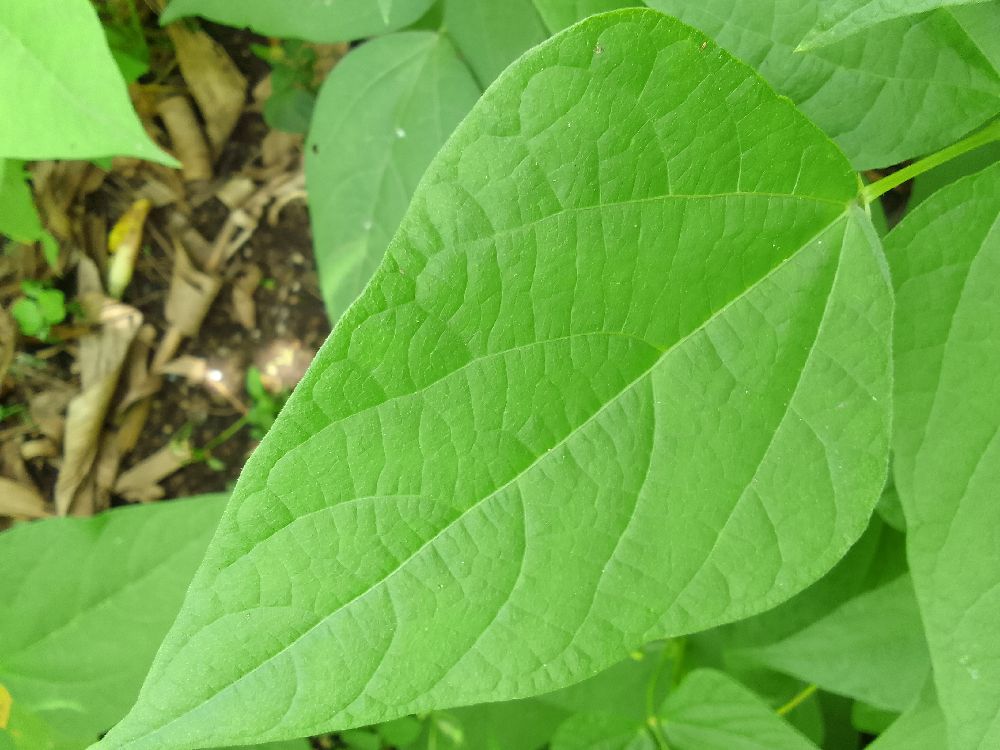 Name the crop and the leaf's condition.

common bean, healthy
